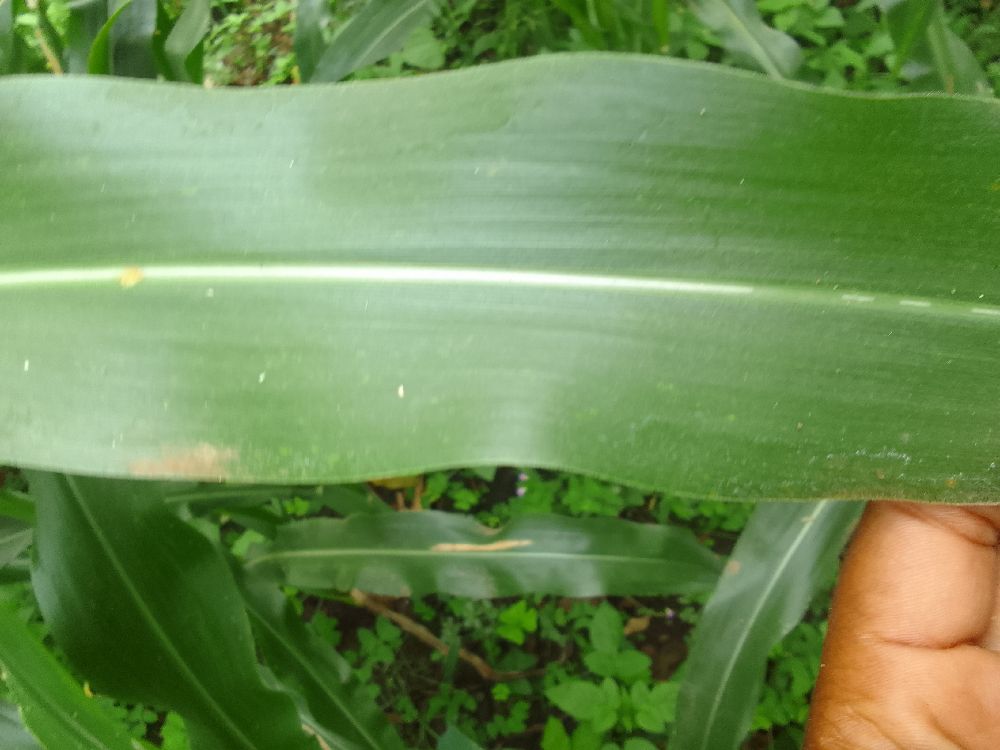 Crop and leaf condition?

maize, healthy
